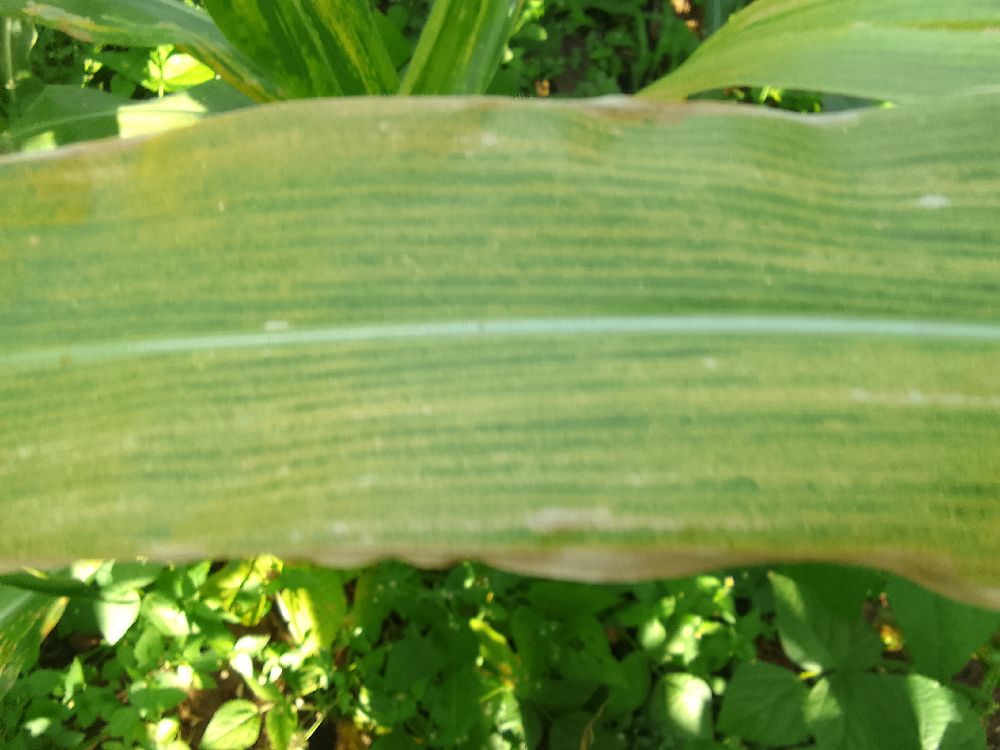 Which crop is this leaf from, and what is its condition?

maize, maize lethal necrosis
